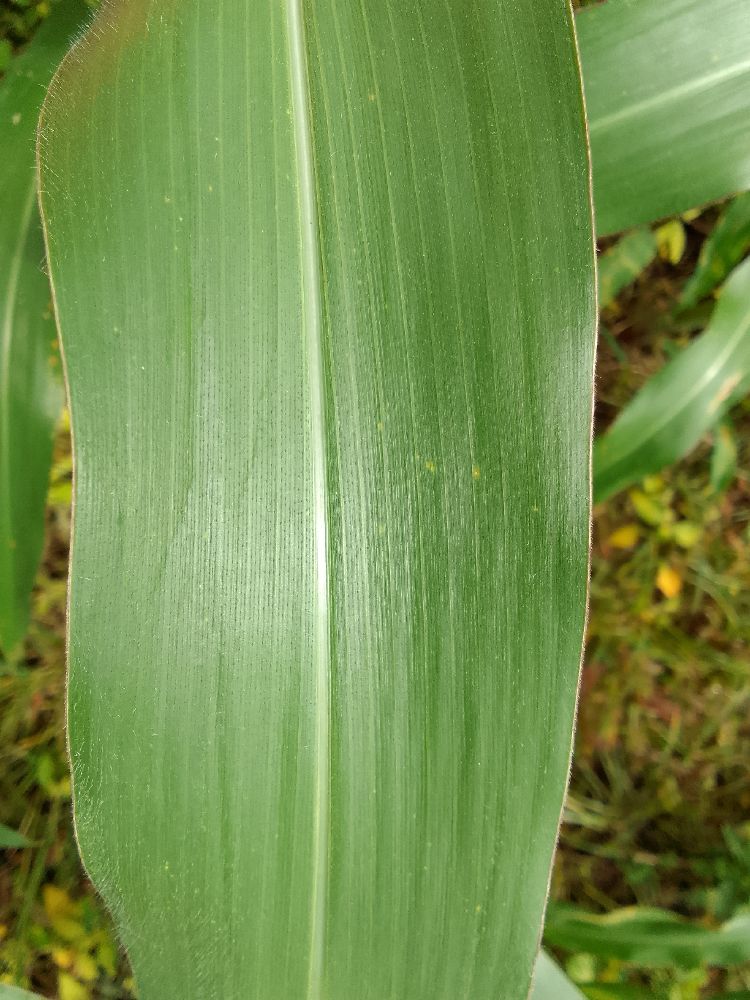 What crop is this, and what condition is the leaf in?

maize, healthy
